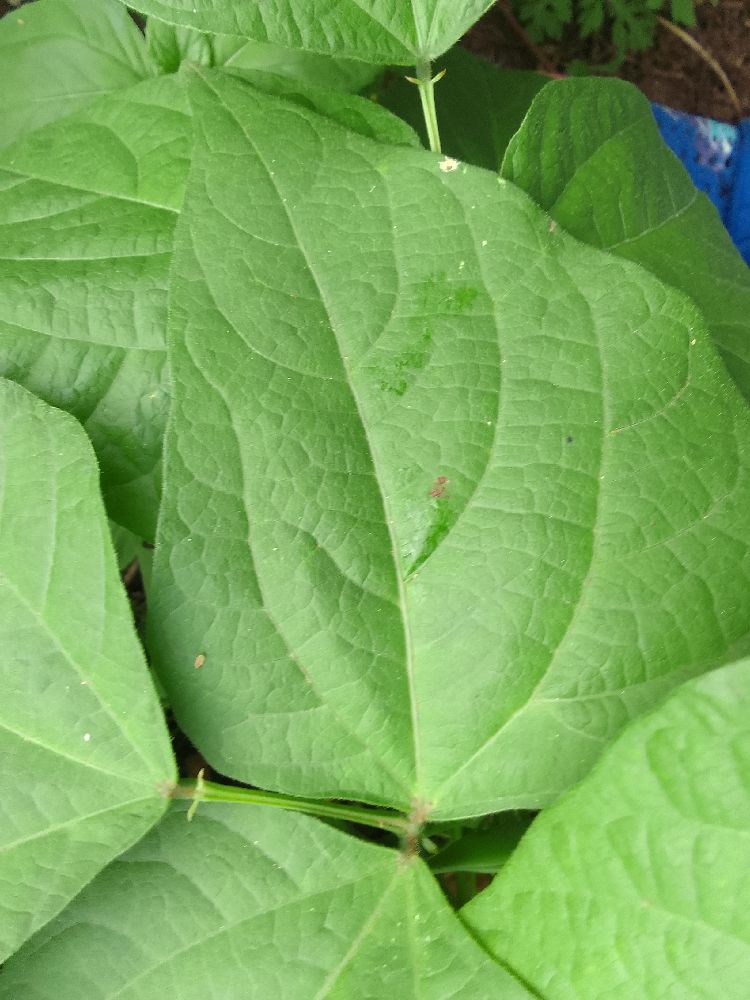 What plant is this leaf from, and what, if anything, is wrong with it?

common bean, healthy
